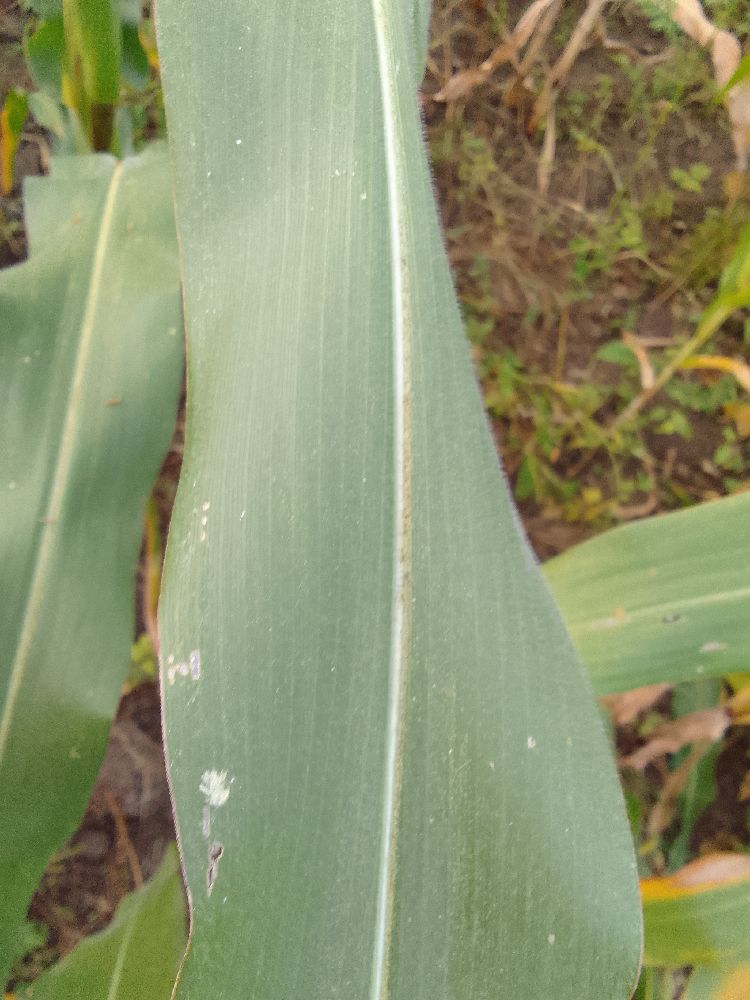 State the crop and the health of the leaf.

maize, healthy
